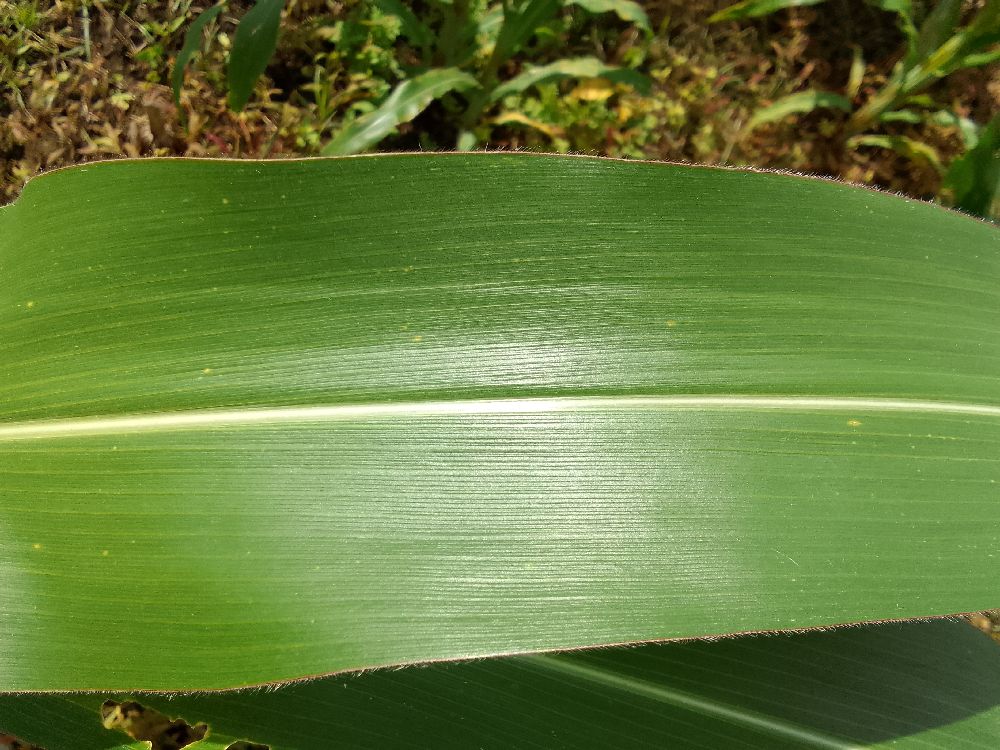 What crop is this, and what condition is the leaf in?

maize, healthy
